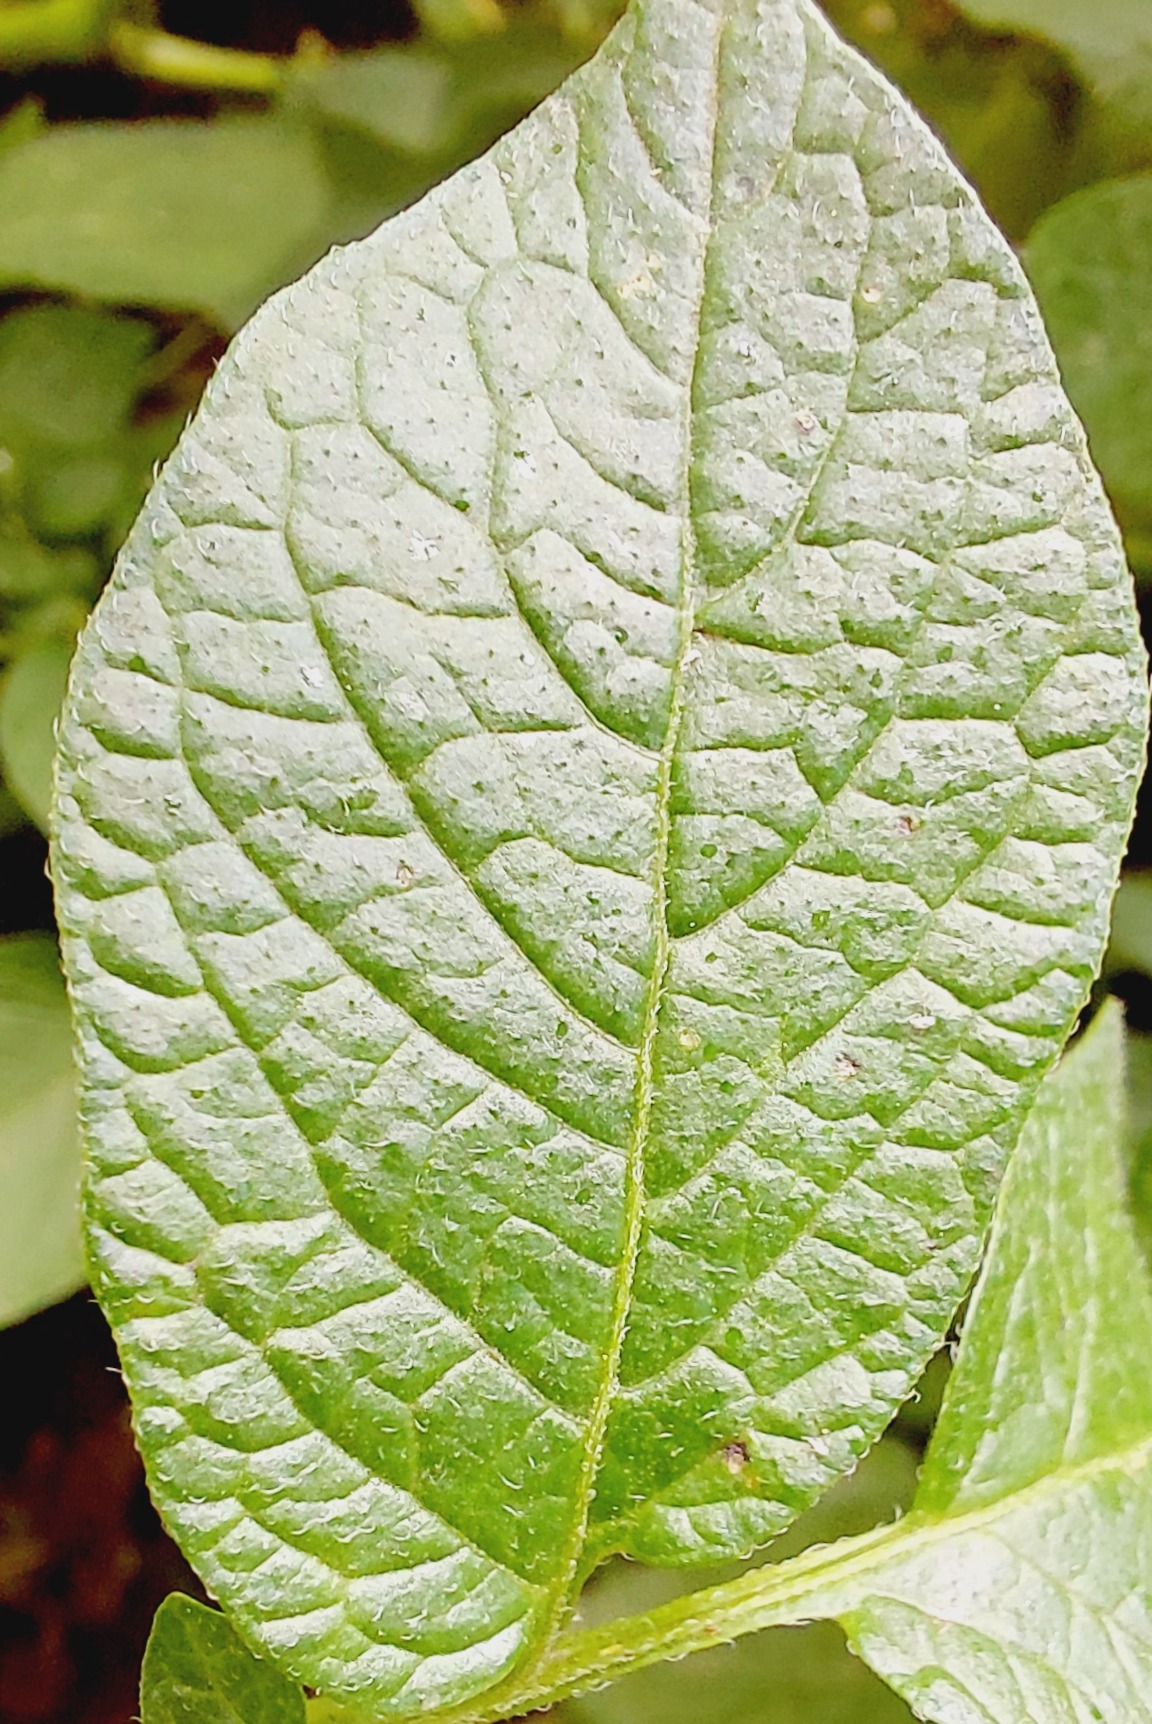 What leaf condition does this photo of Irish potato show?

healthy
